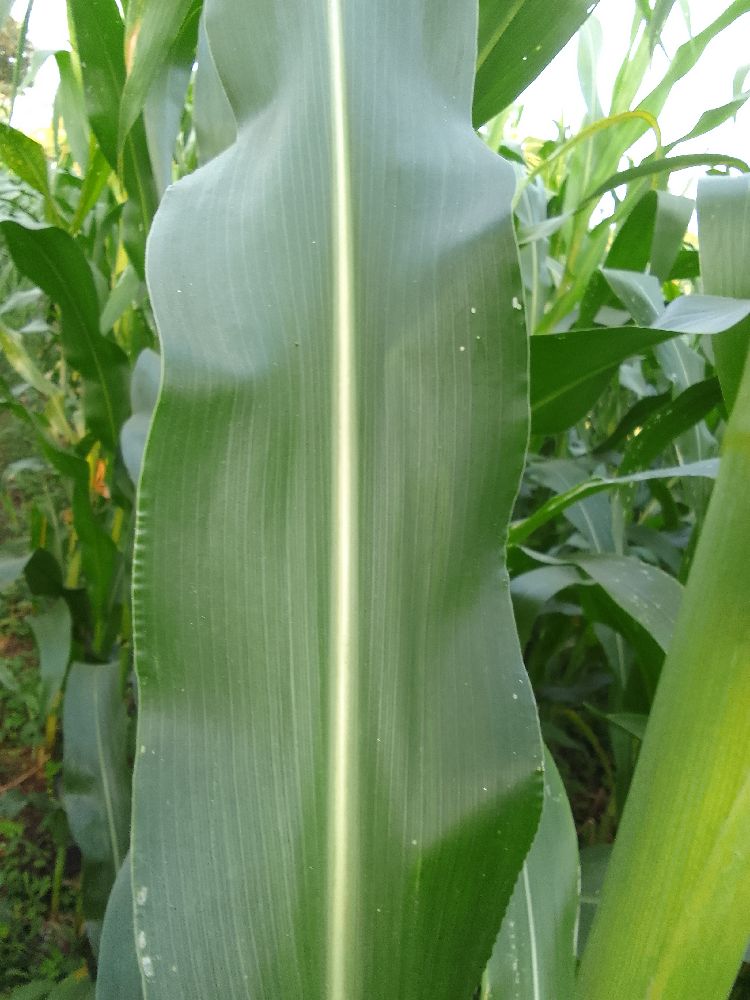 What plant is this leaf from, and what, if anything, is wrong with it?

maize, healthy
